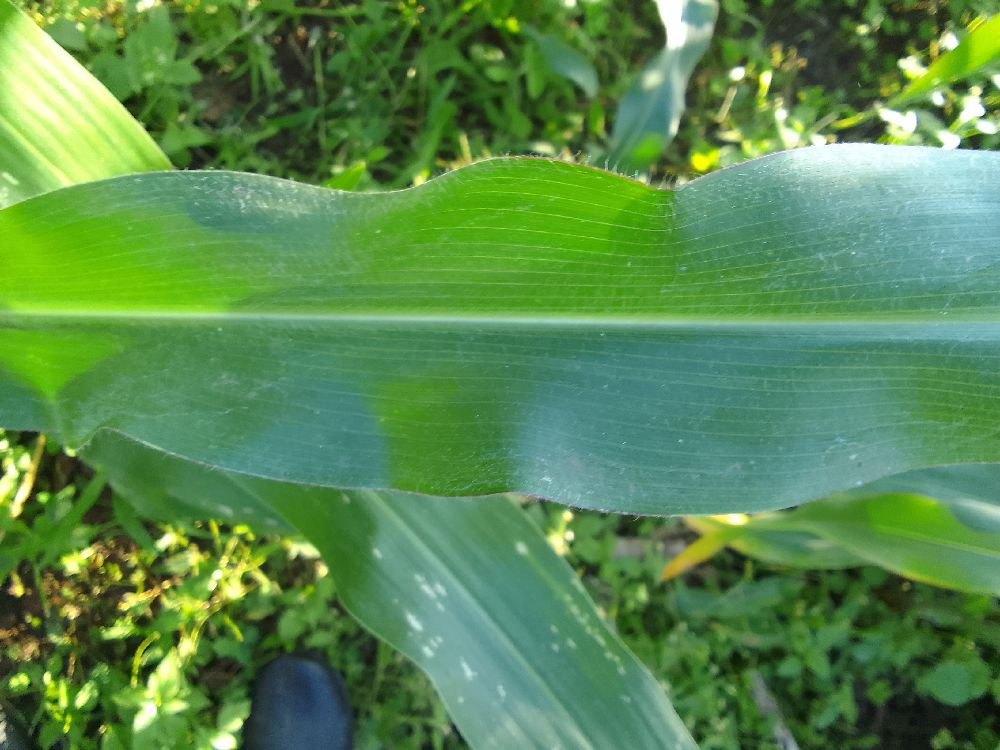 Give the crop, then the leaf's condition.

maize, healthy
